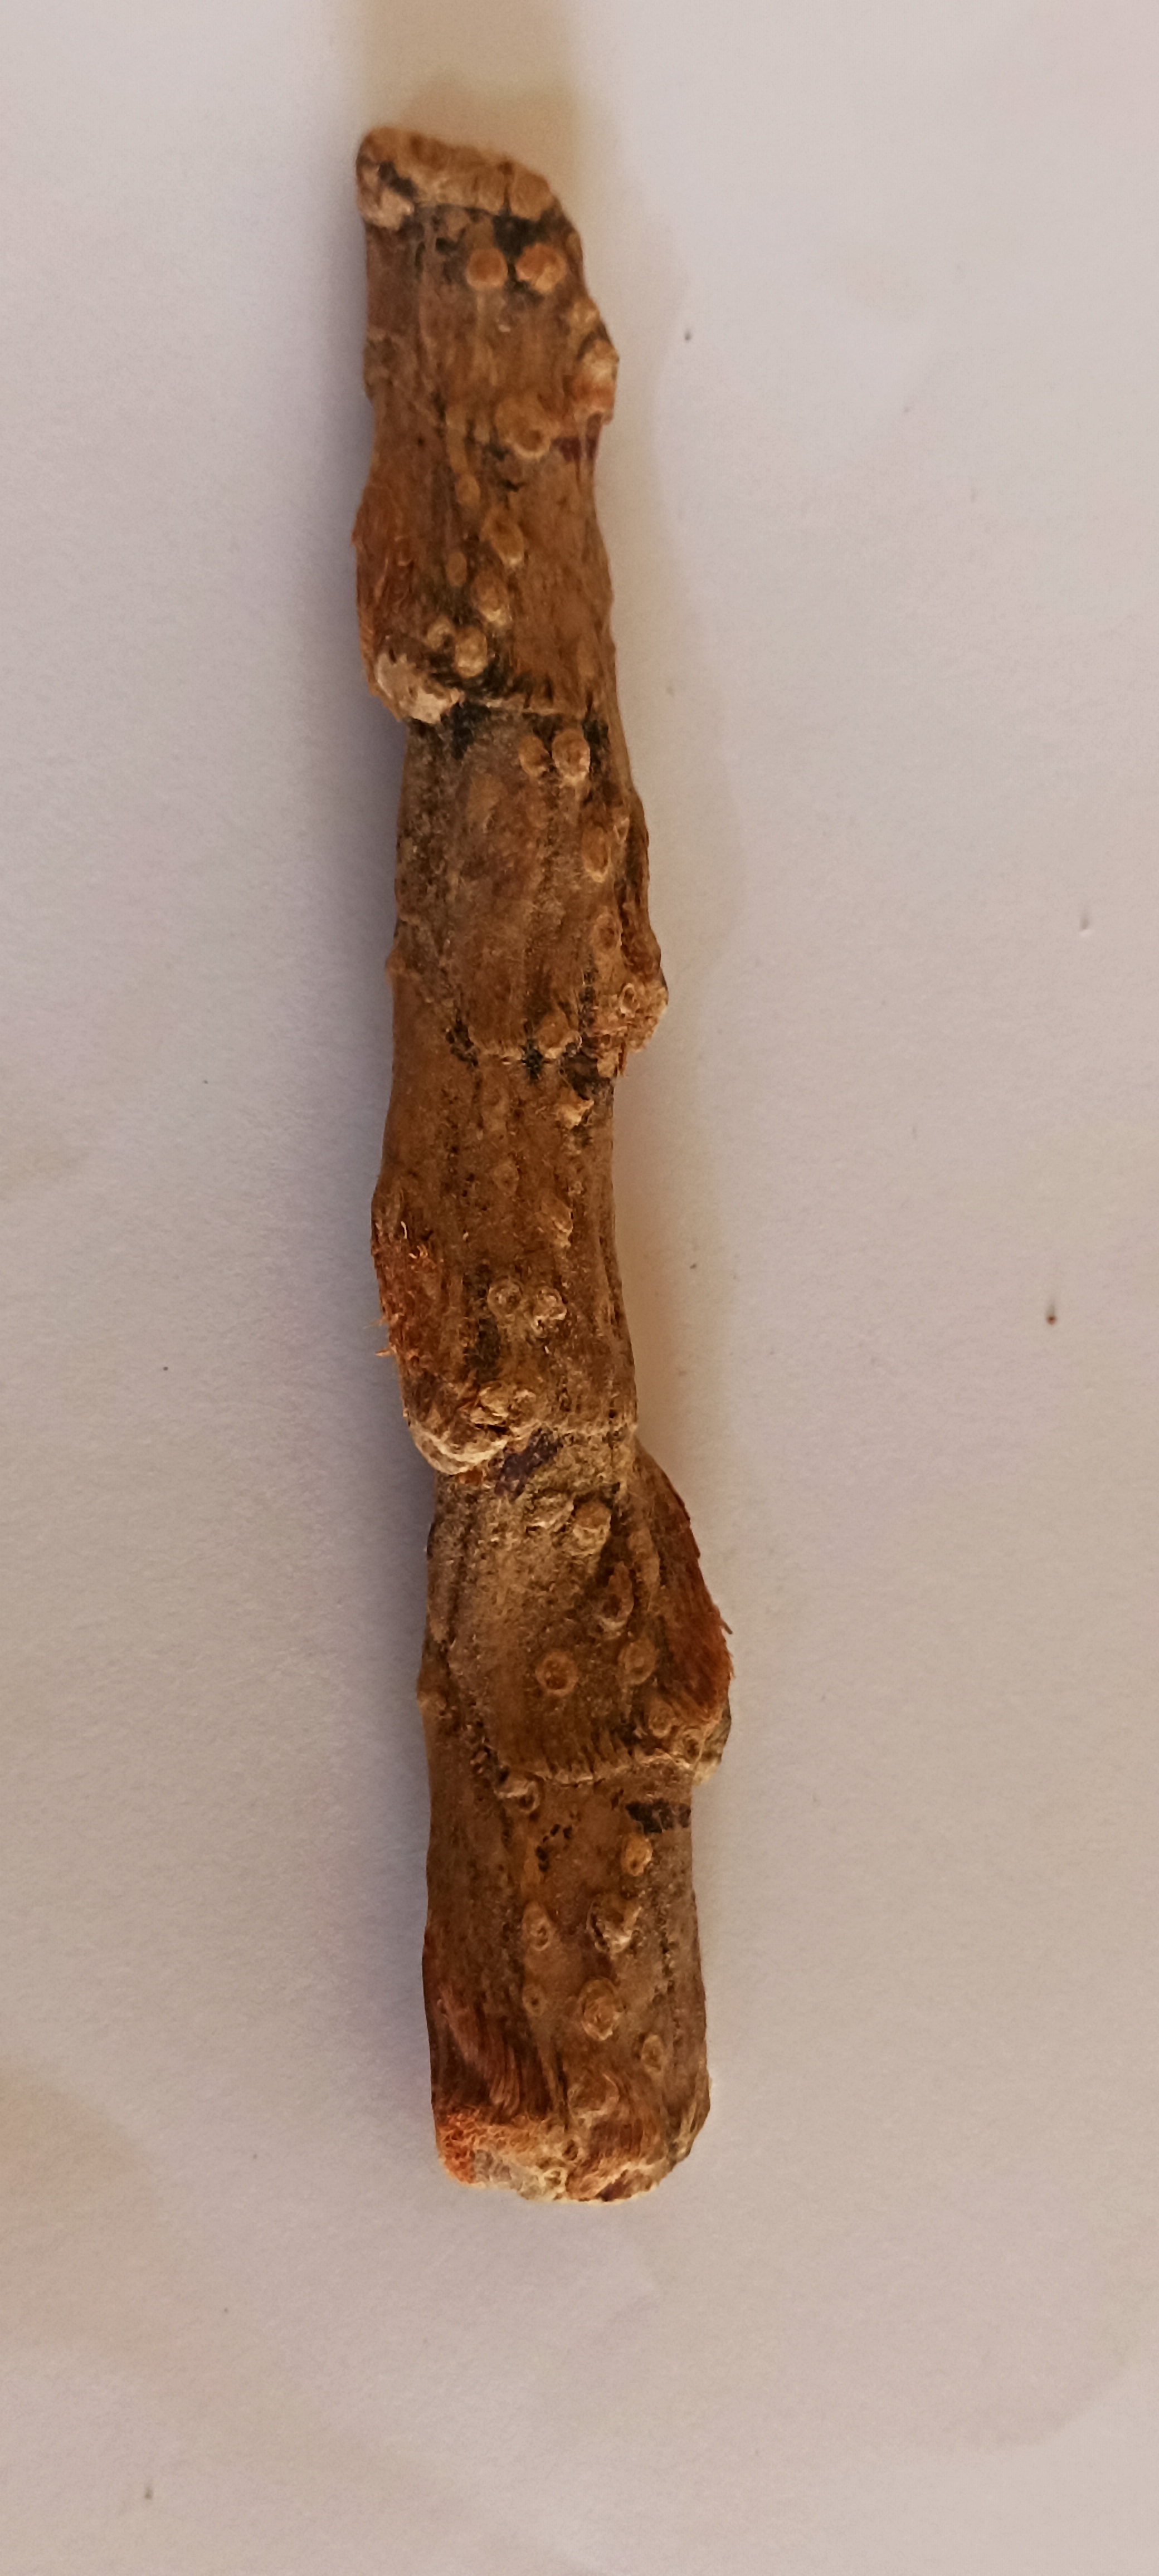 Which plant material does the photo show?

vekhand
